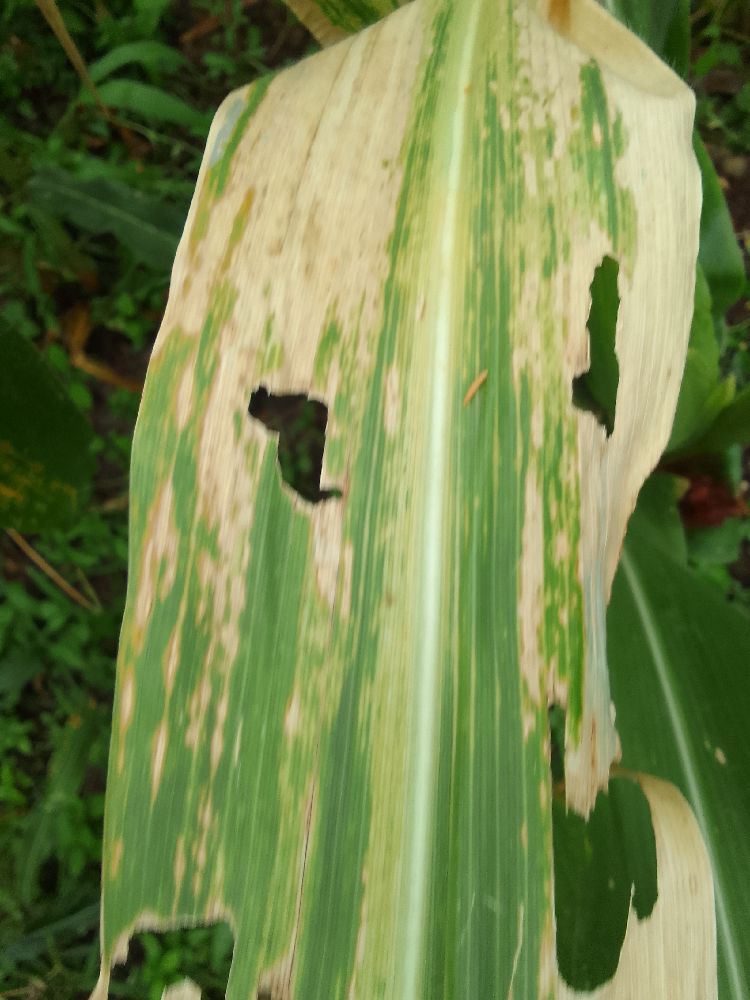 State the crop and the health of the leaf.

maize, maize lethal necrosis
